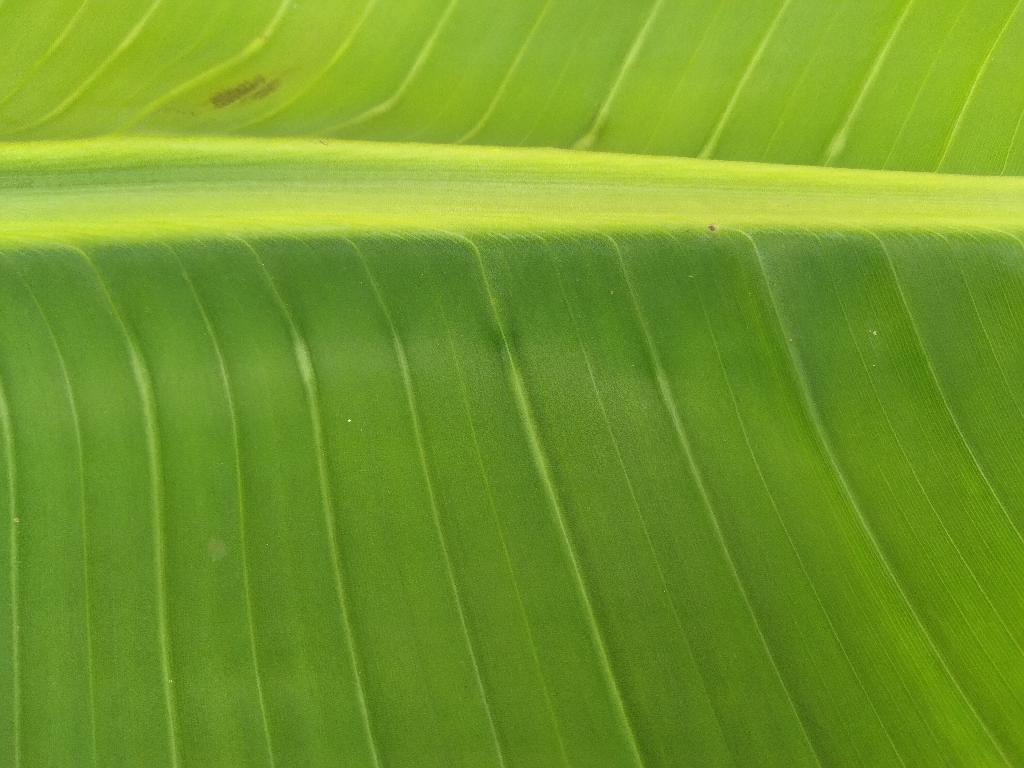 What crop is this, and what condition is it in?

banana, healthy
